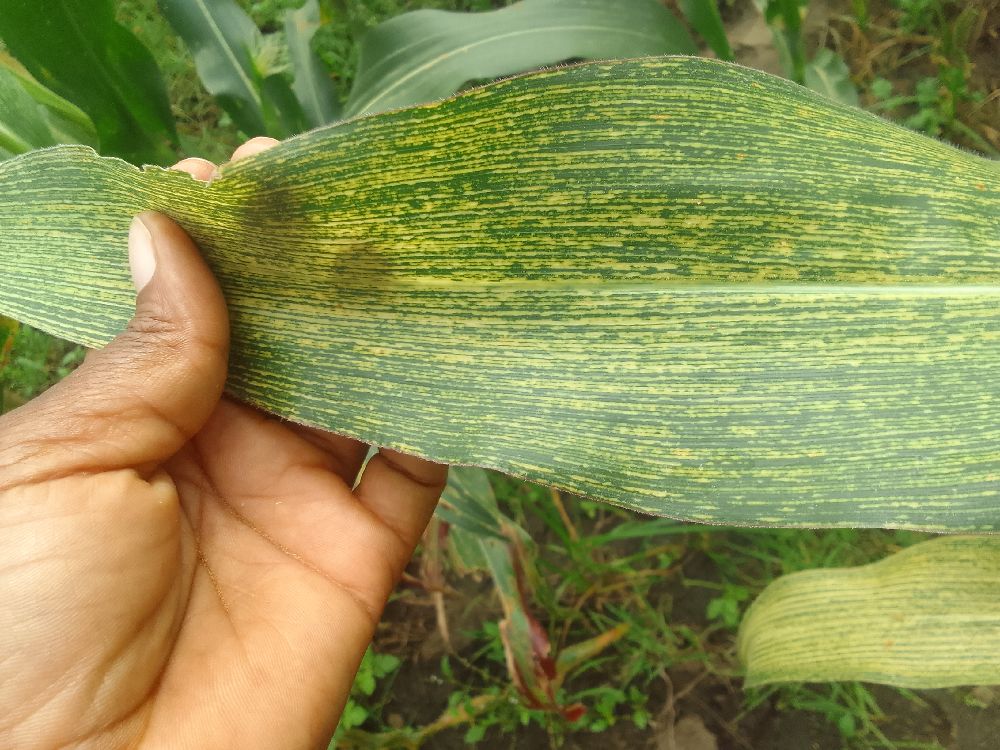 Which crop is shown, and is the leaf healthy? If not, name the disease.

maize, maize streak virus
